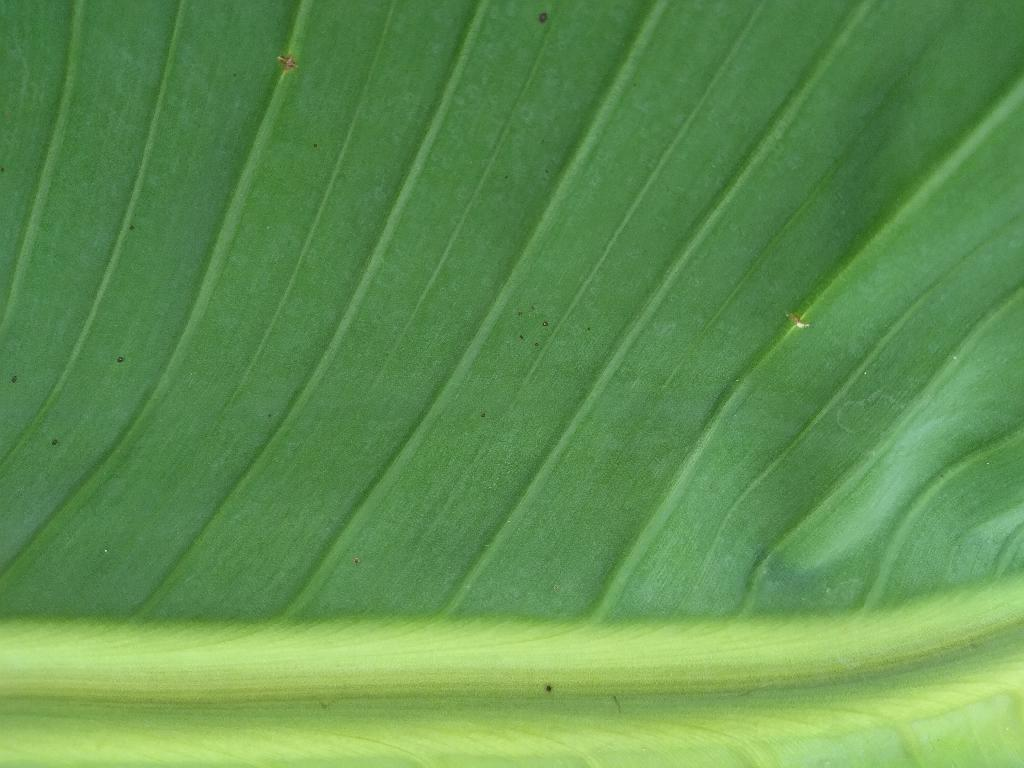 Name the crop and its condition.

banana, healthy
